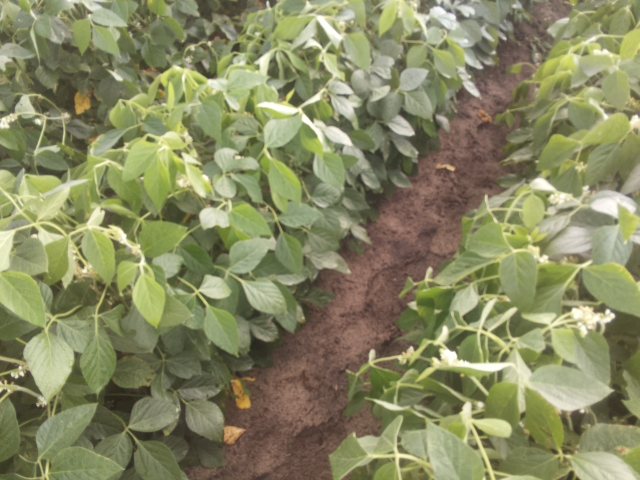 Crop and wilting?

soybean, slight leaflet or petiole turgor loss in upper canopy
